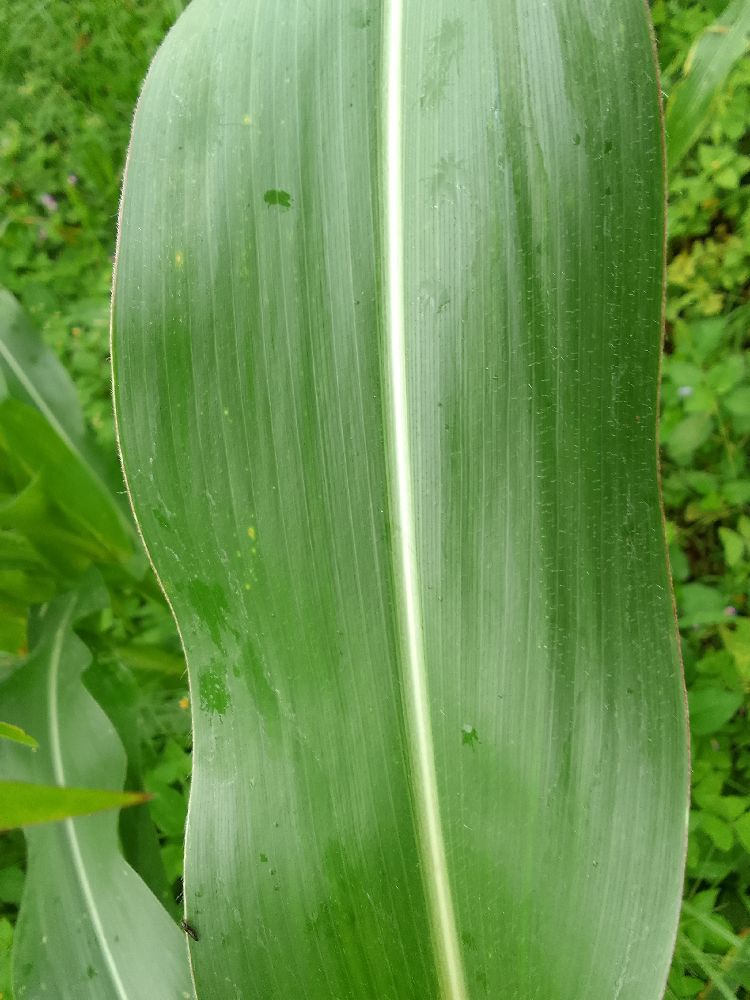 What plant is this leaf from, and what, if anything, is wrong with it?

maize, healthy
